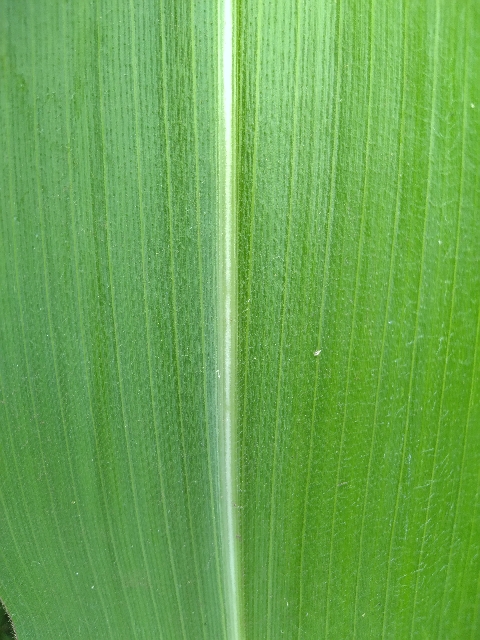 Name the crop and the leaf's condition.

maize, healthy
